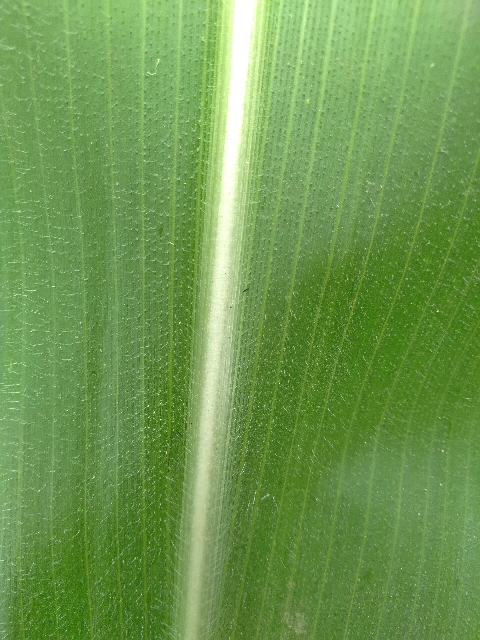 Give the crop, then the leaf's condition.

maize, healthy
